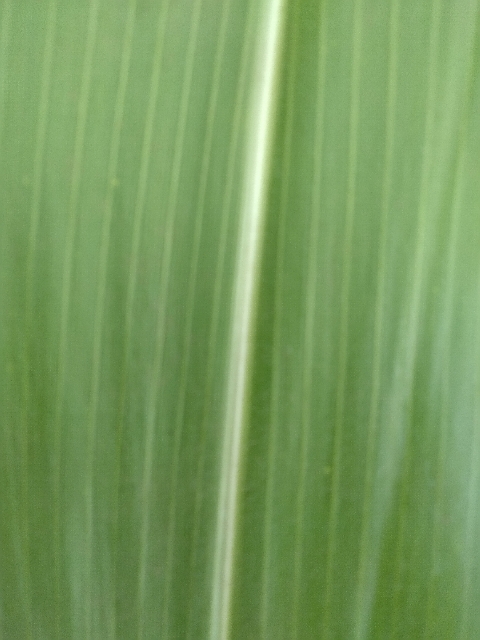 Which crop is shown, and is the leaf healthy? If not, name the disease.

maize, healthy
